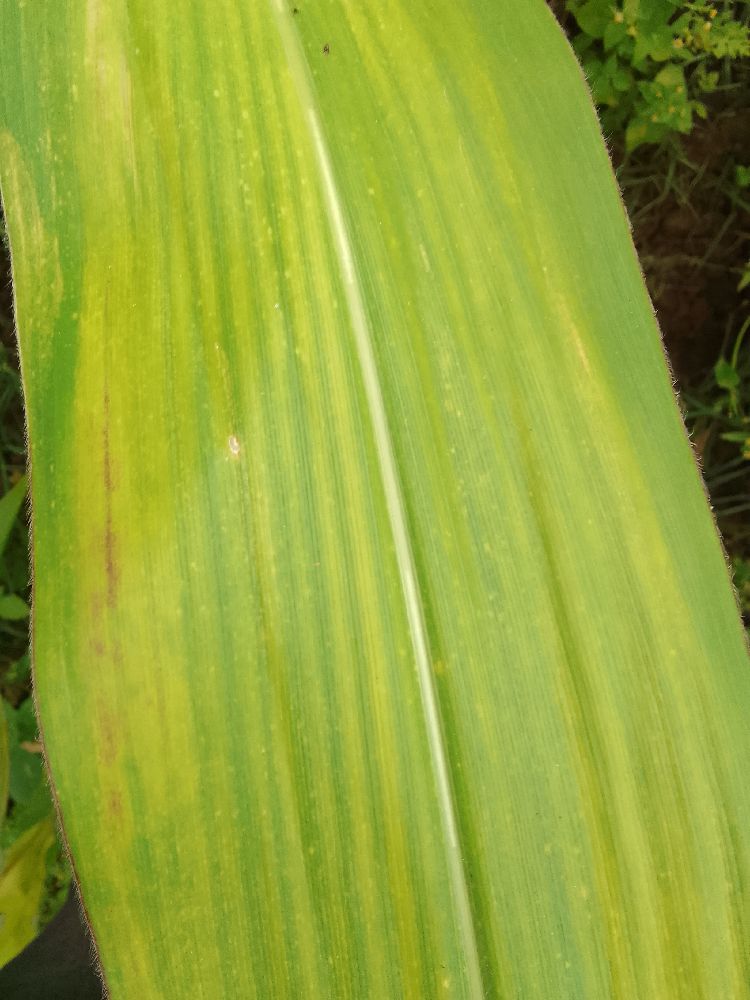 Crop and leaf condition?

maize, maize lethal necrosis
